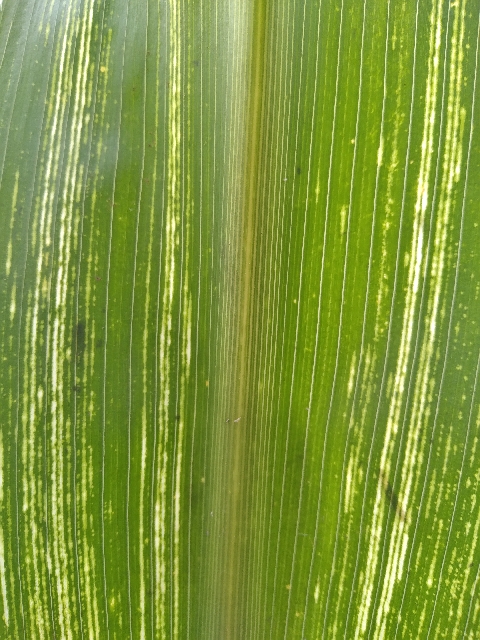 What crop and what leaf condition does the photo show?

maize, maize streak virus
